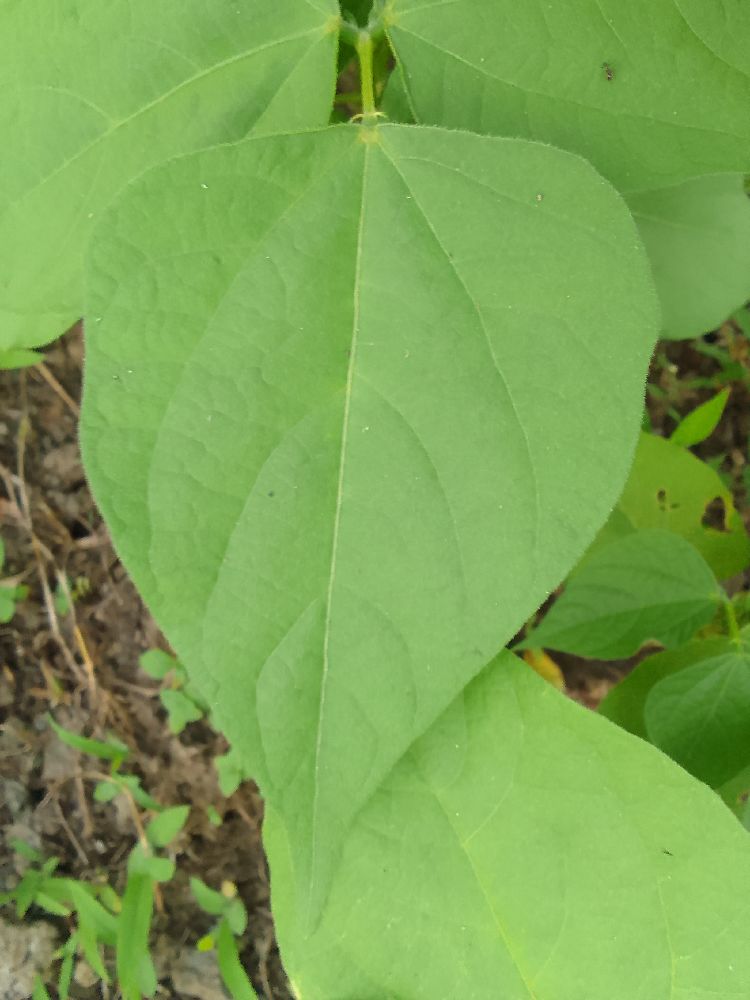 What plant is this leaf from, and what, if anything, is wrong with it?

common bean, healthy
